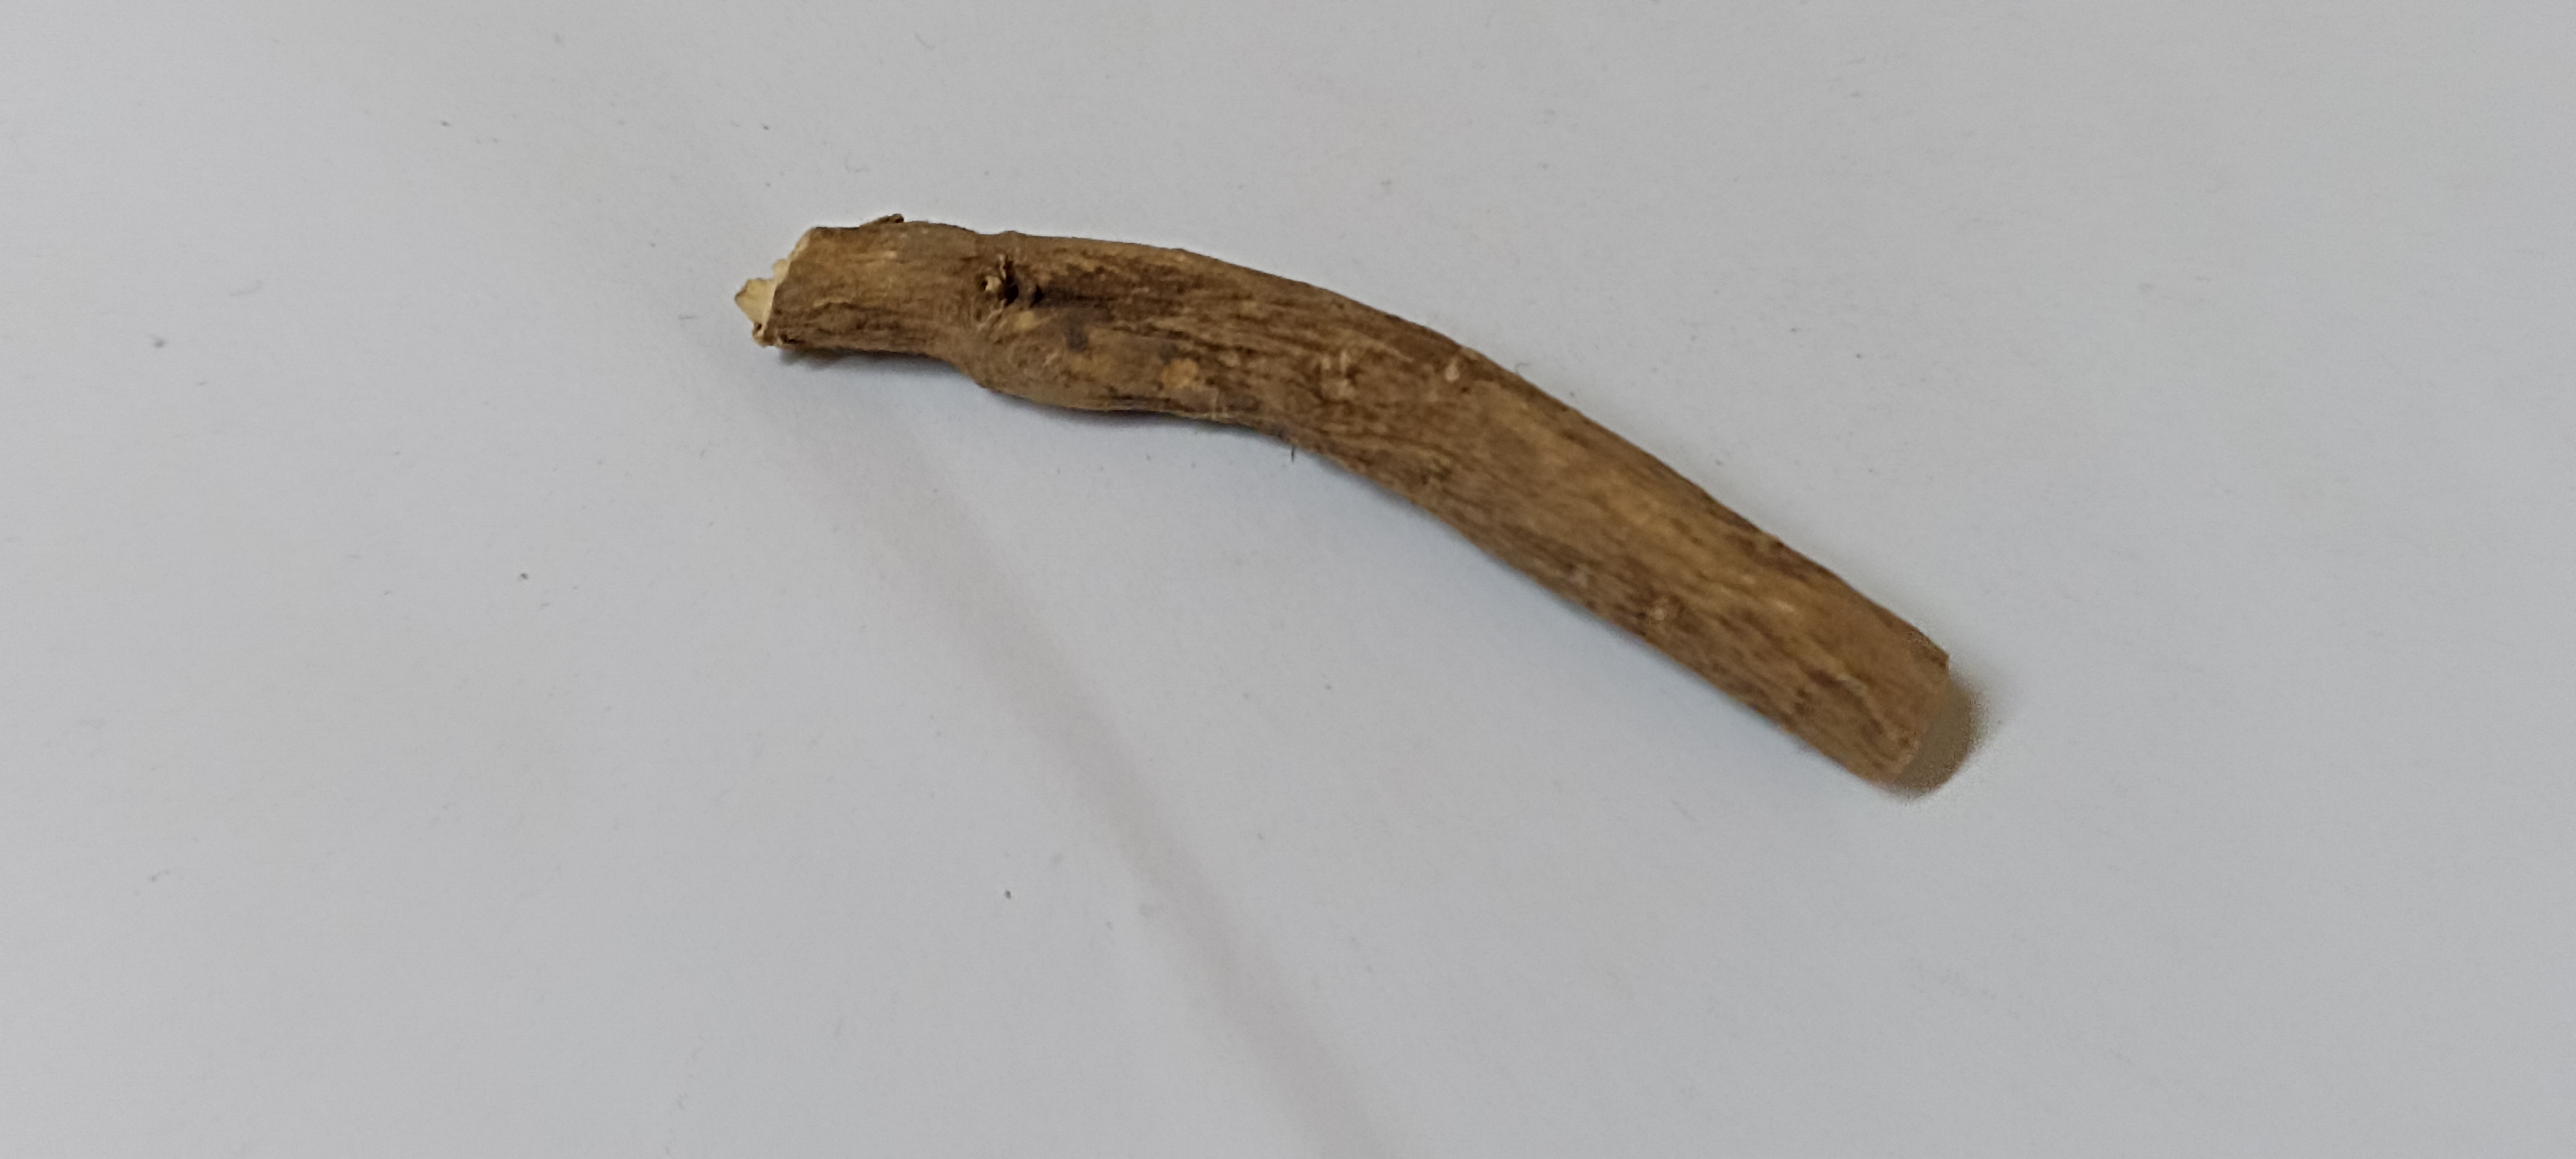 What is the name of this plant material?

ashwagandha
